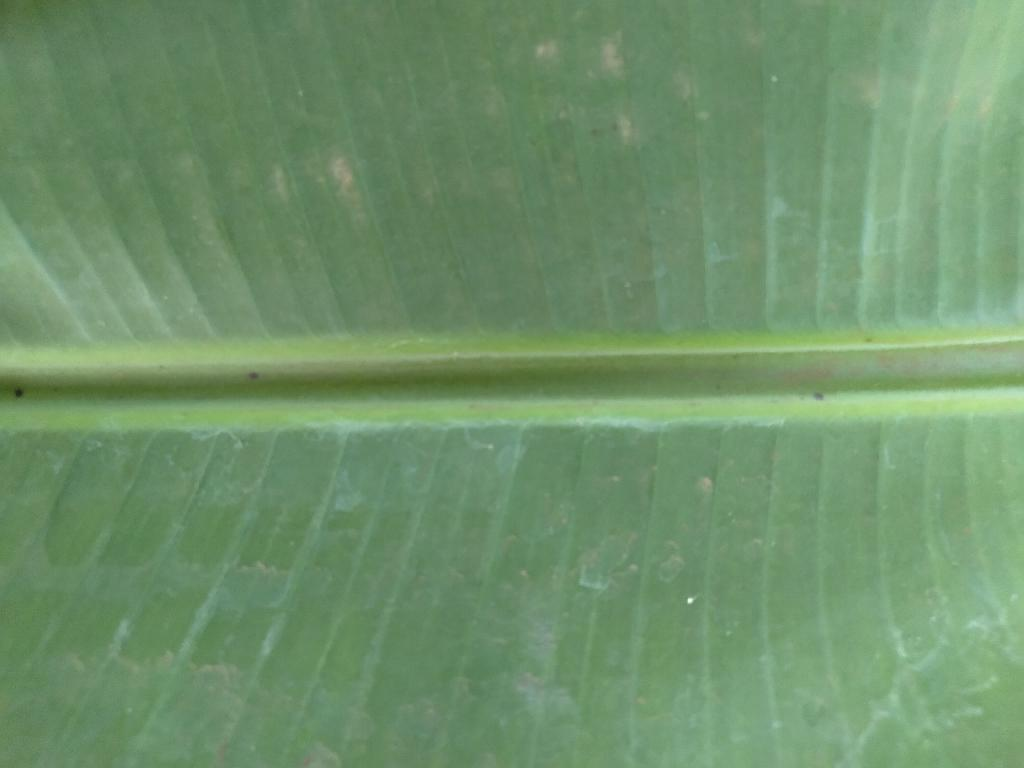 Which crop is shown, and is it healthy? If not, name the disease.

banana, healthy
